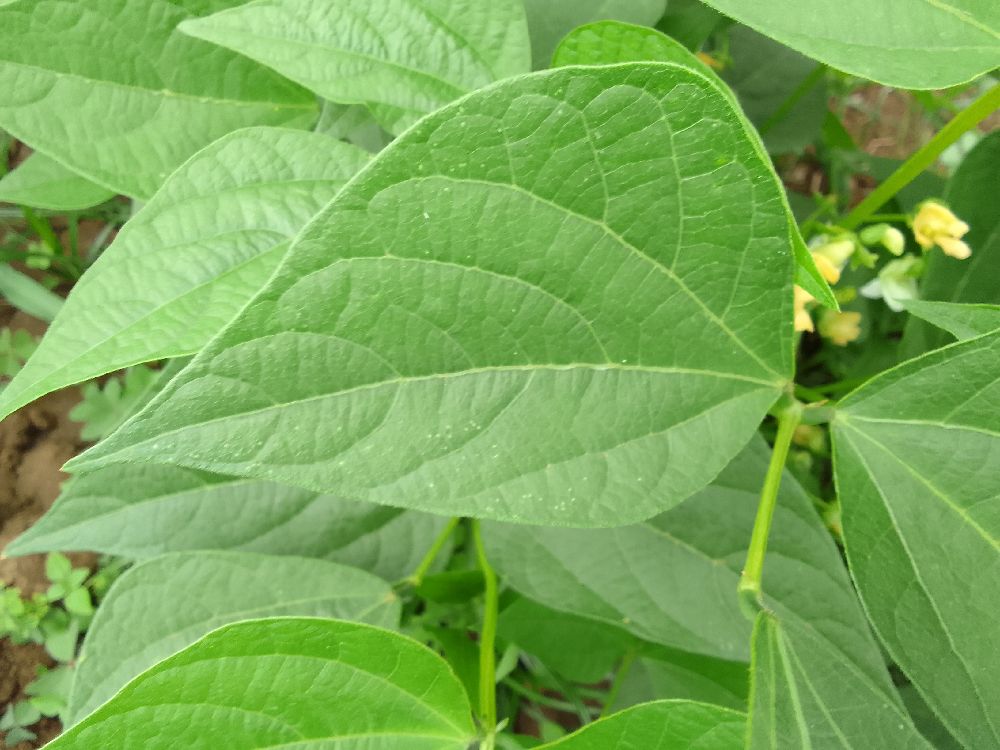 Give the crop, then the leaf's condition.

common bean, healthy
